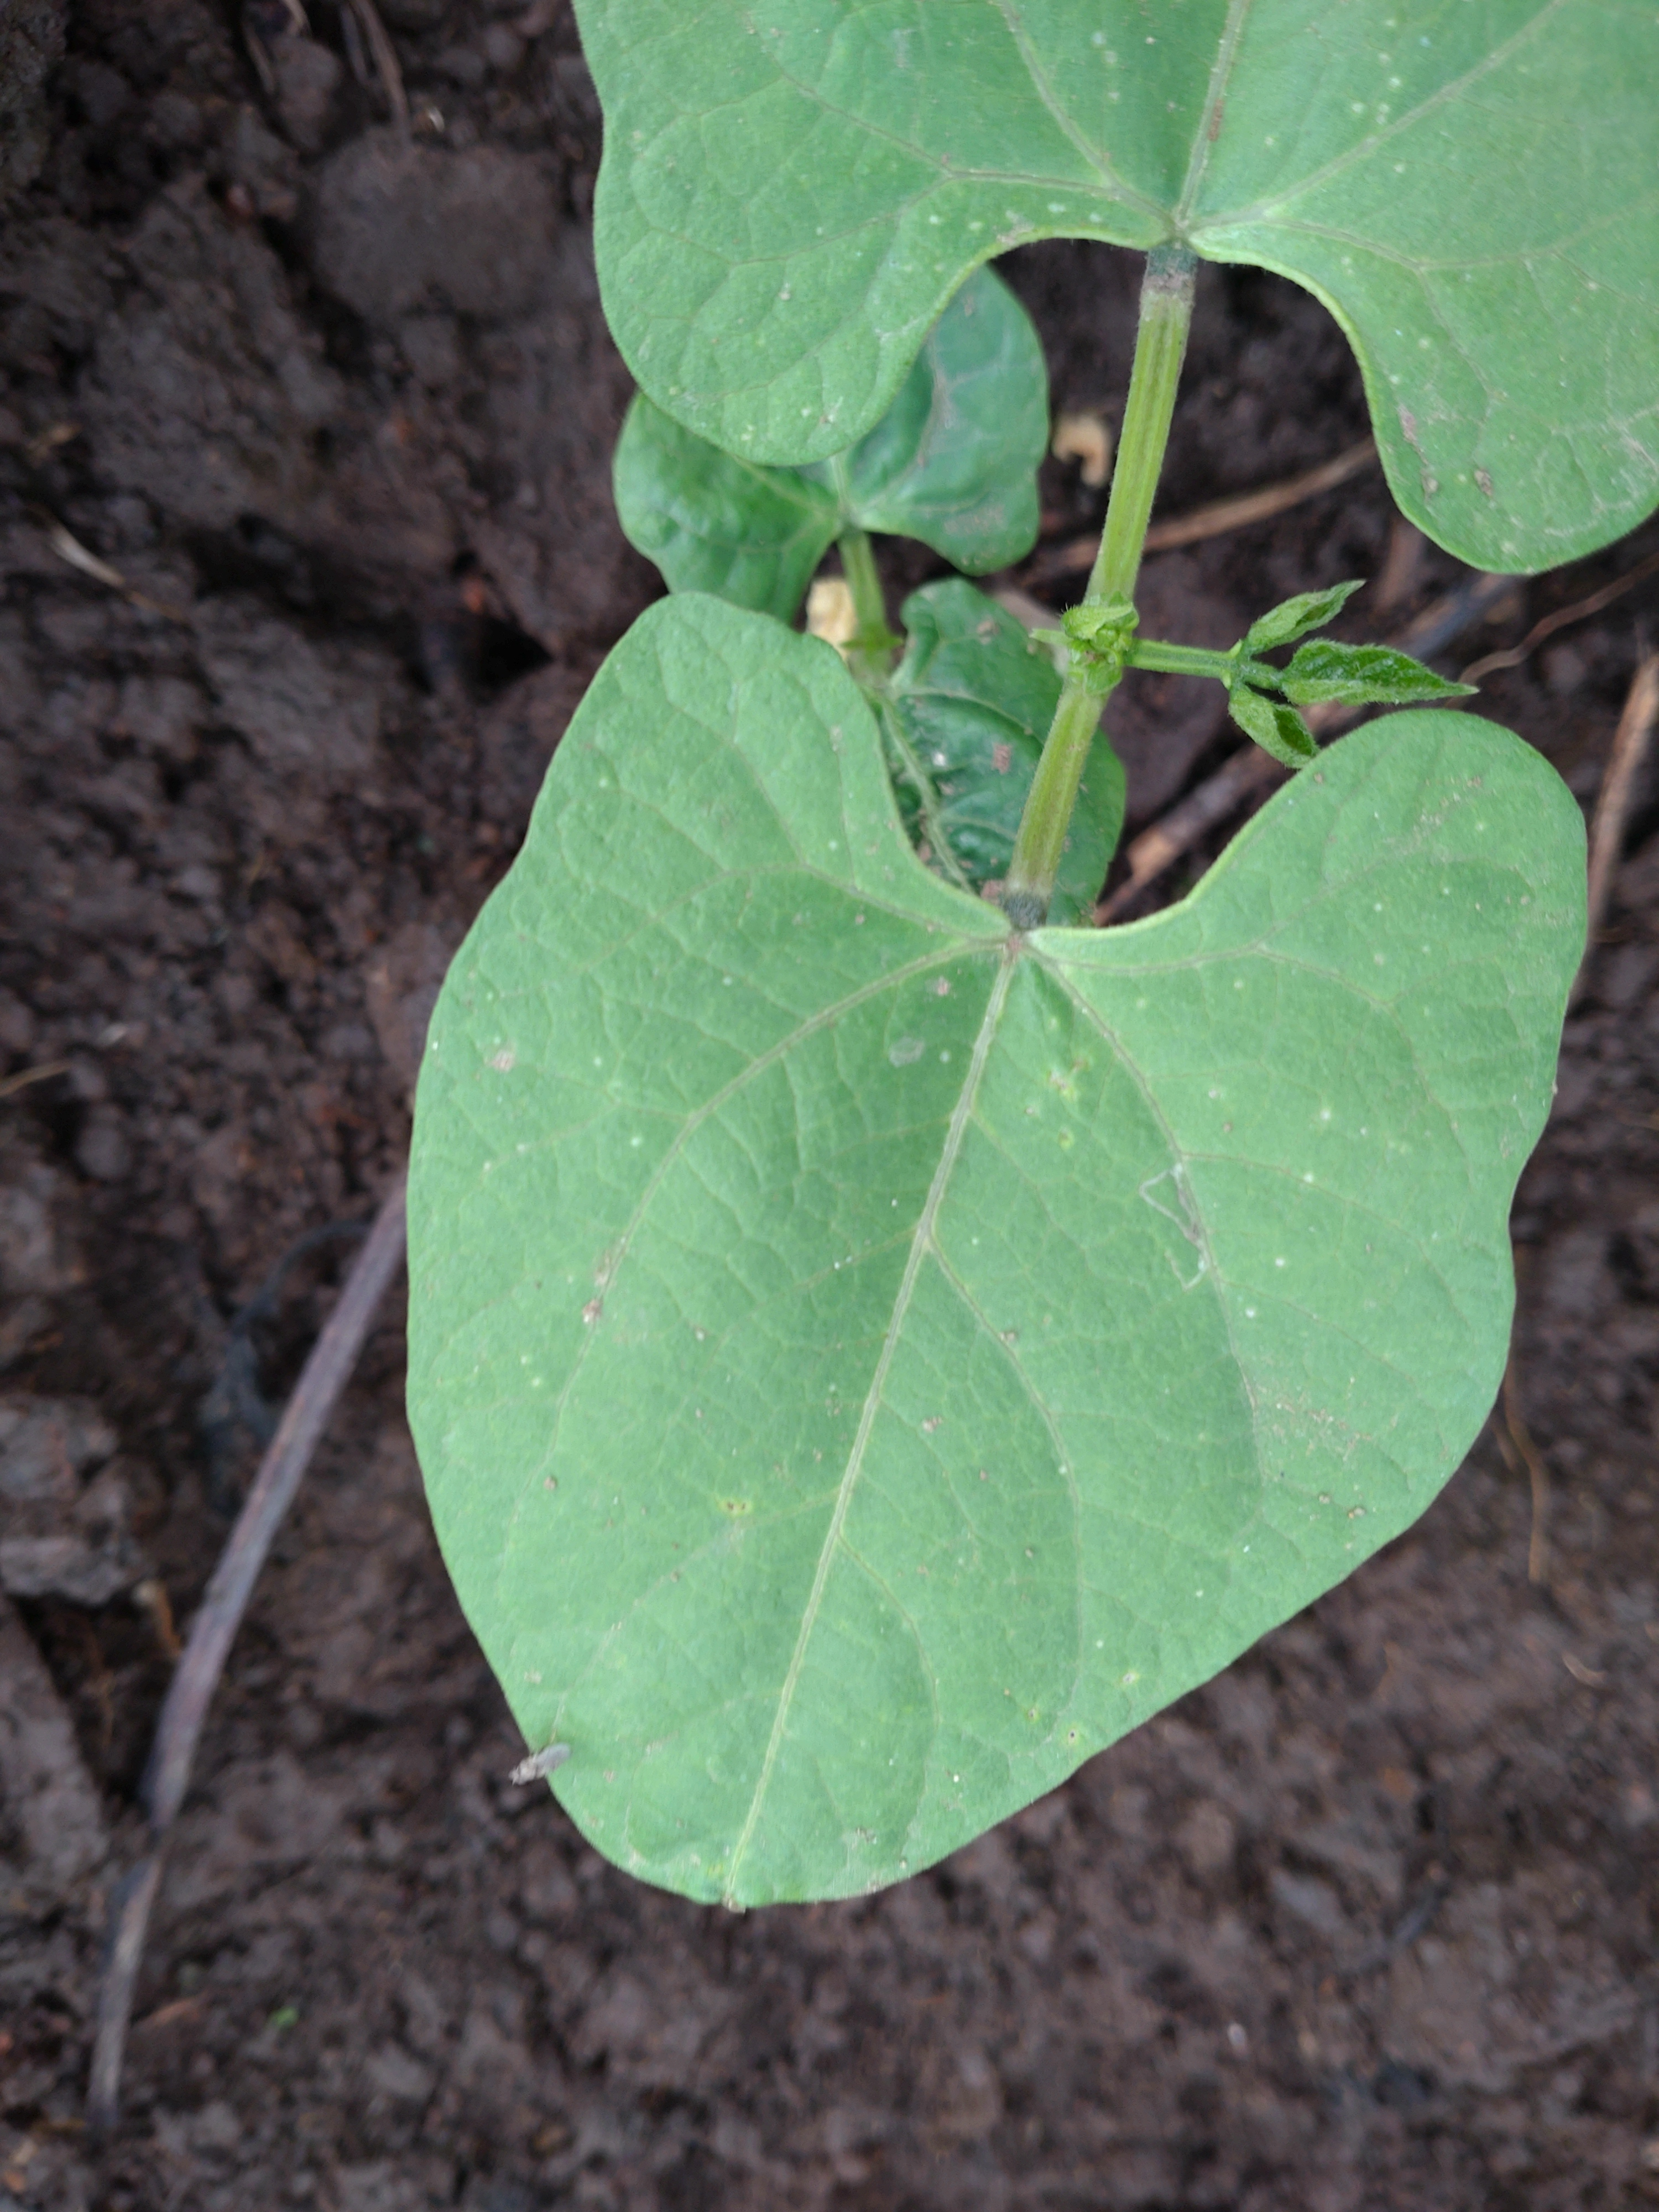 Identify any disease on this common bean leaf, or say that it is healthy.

healthy
